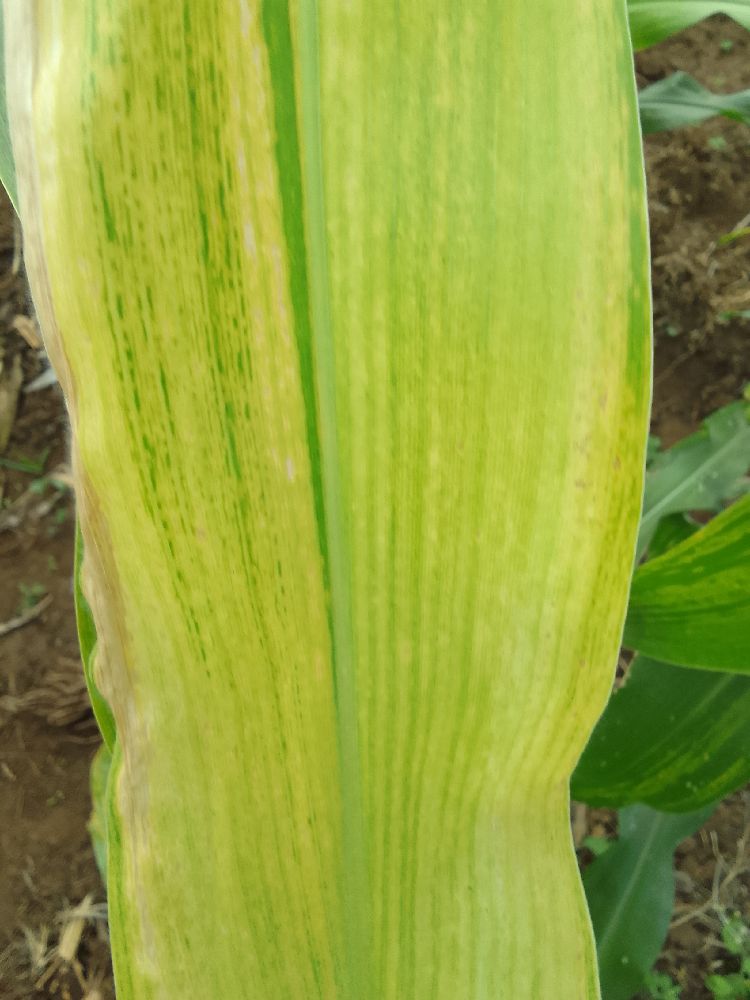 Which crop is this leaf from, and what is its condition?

maize, maize lethal necrosis
